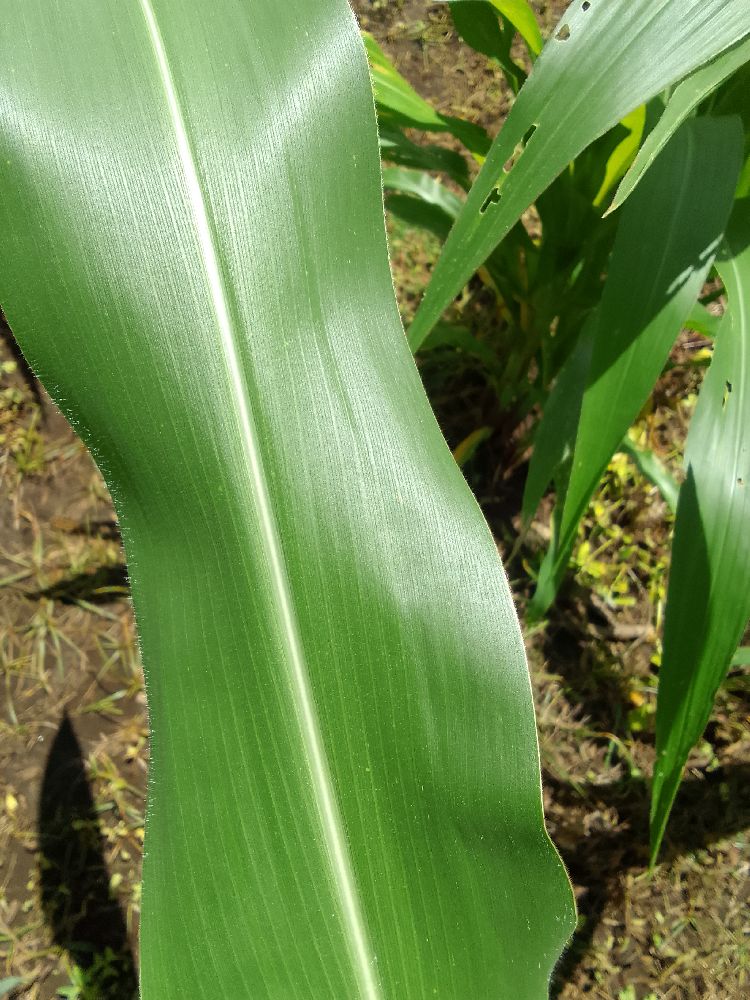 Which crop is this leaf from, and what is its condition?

maize, healthy
